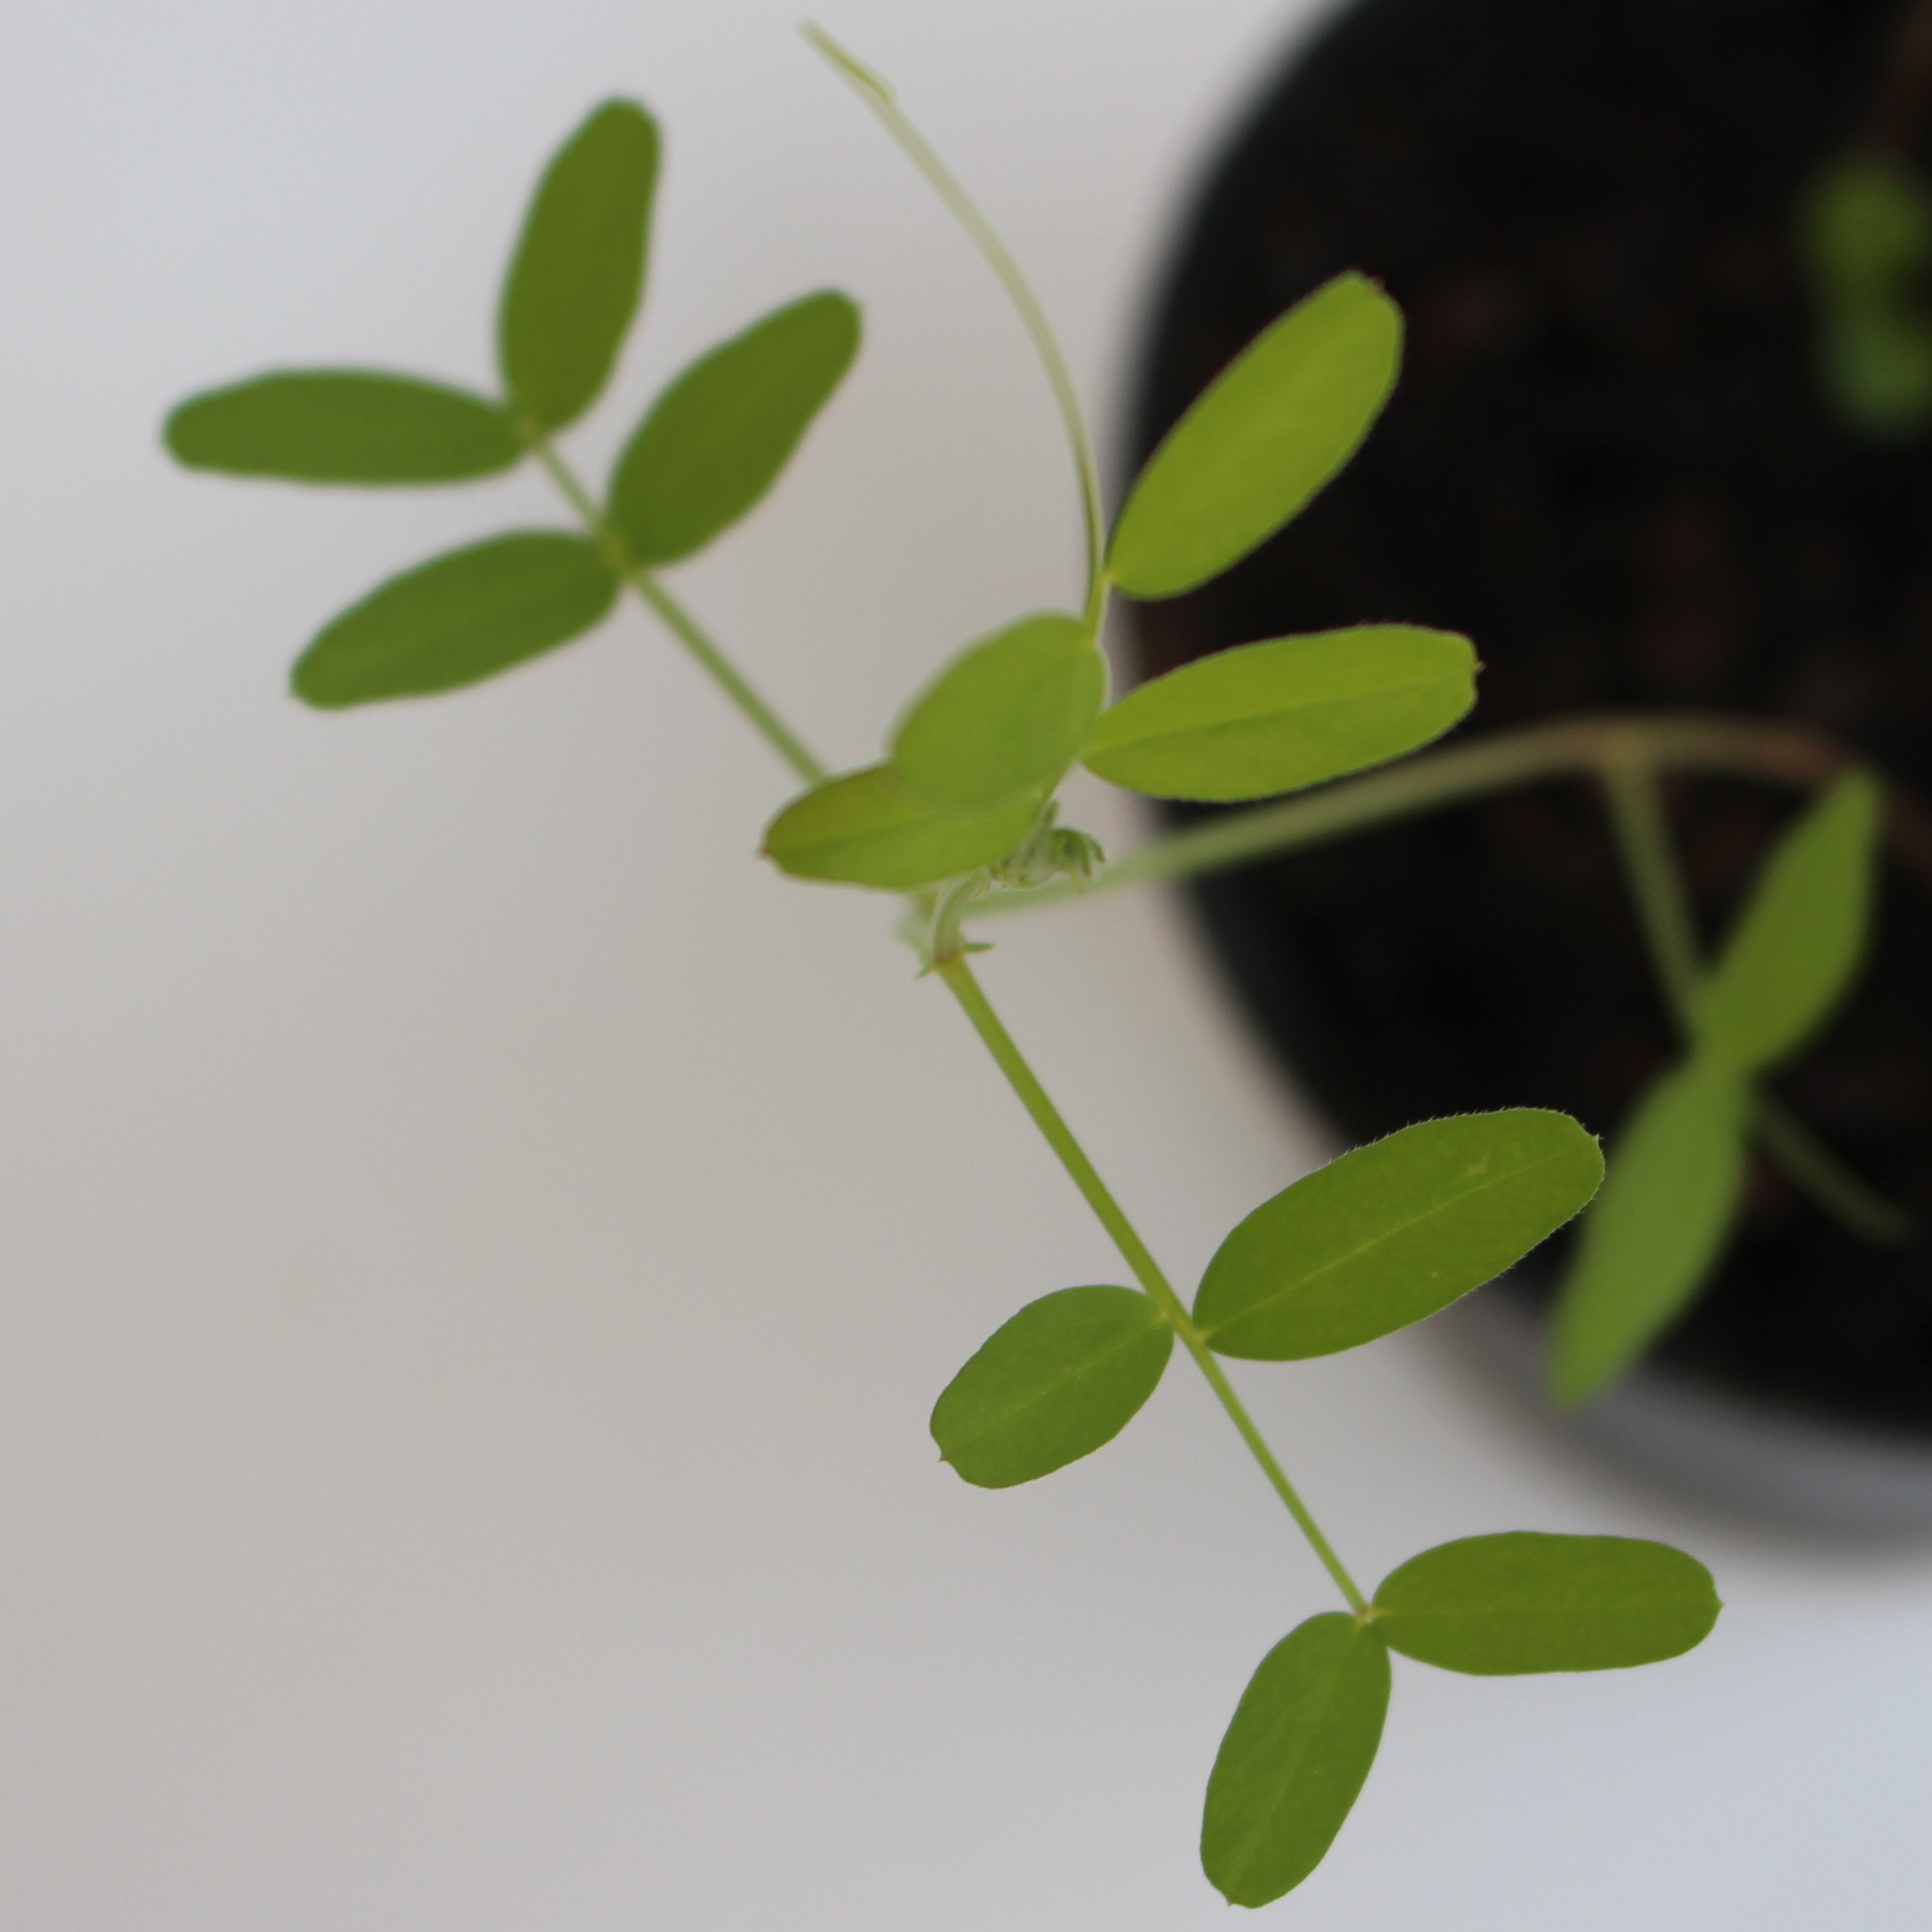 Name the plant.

Vicia sativa
